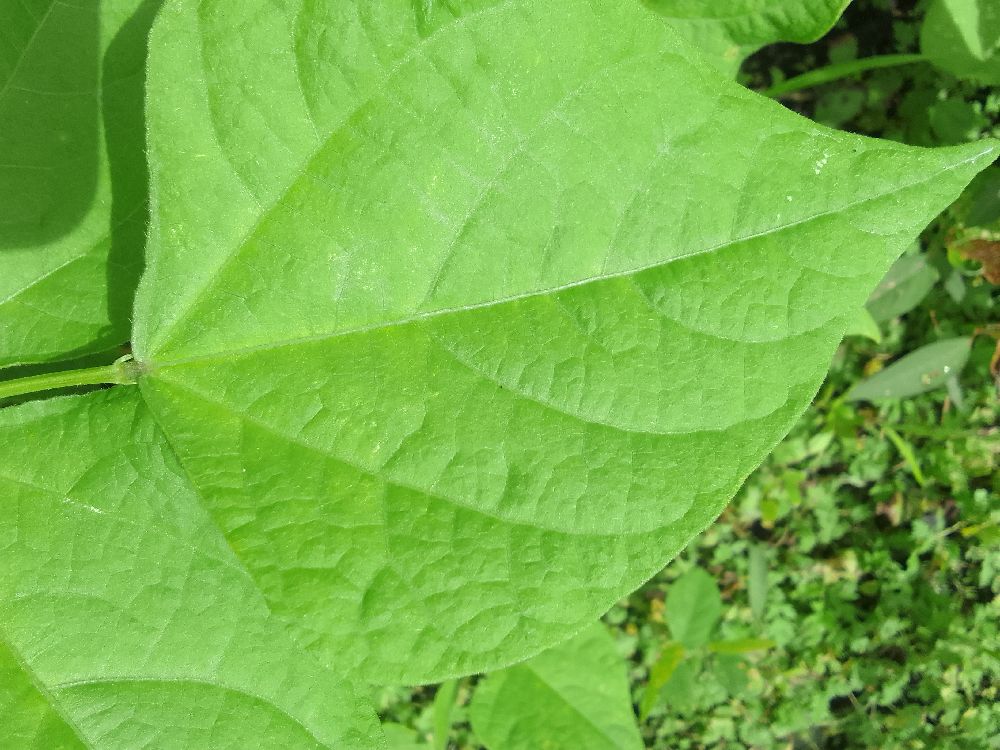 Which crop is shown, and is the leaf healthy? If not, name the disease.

common bean, healthy
